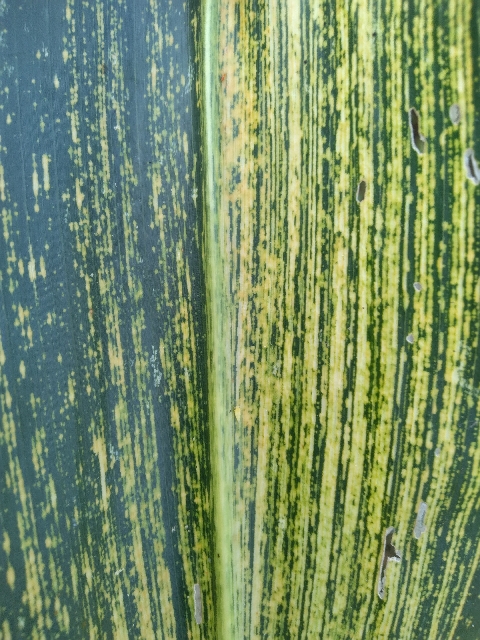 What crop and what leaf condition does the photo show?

maize, maize streak virus
